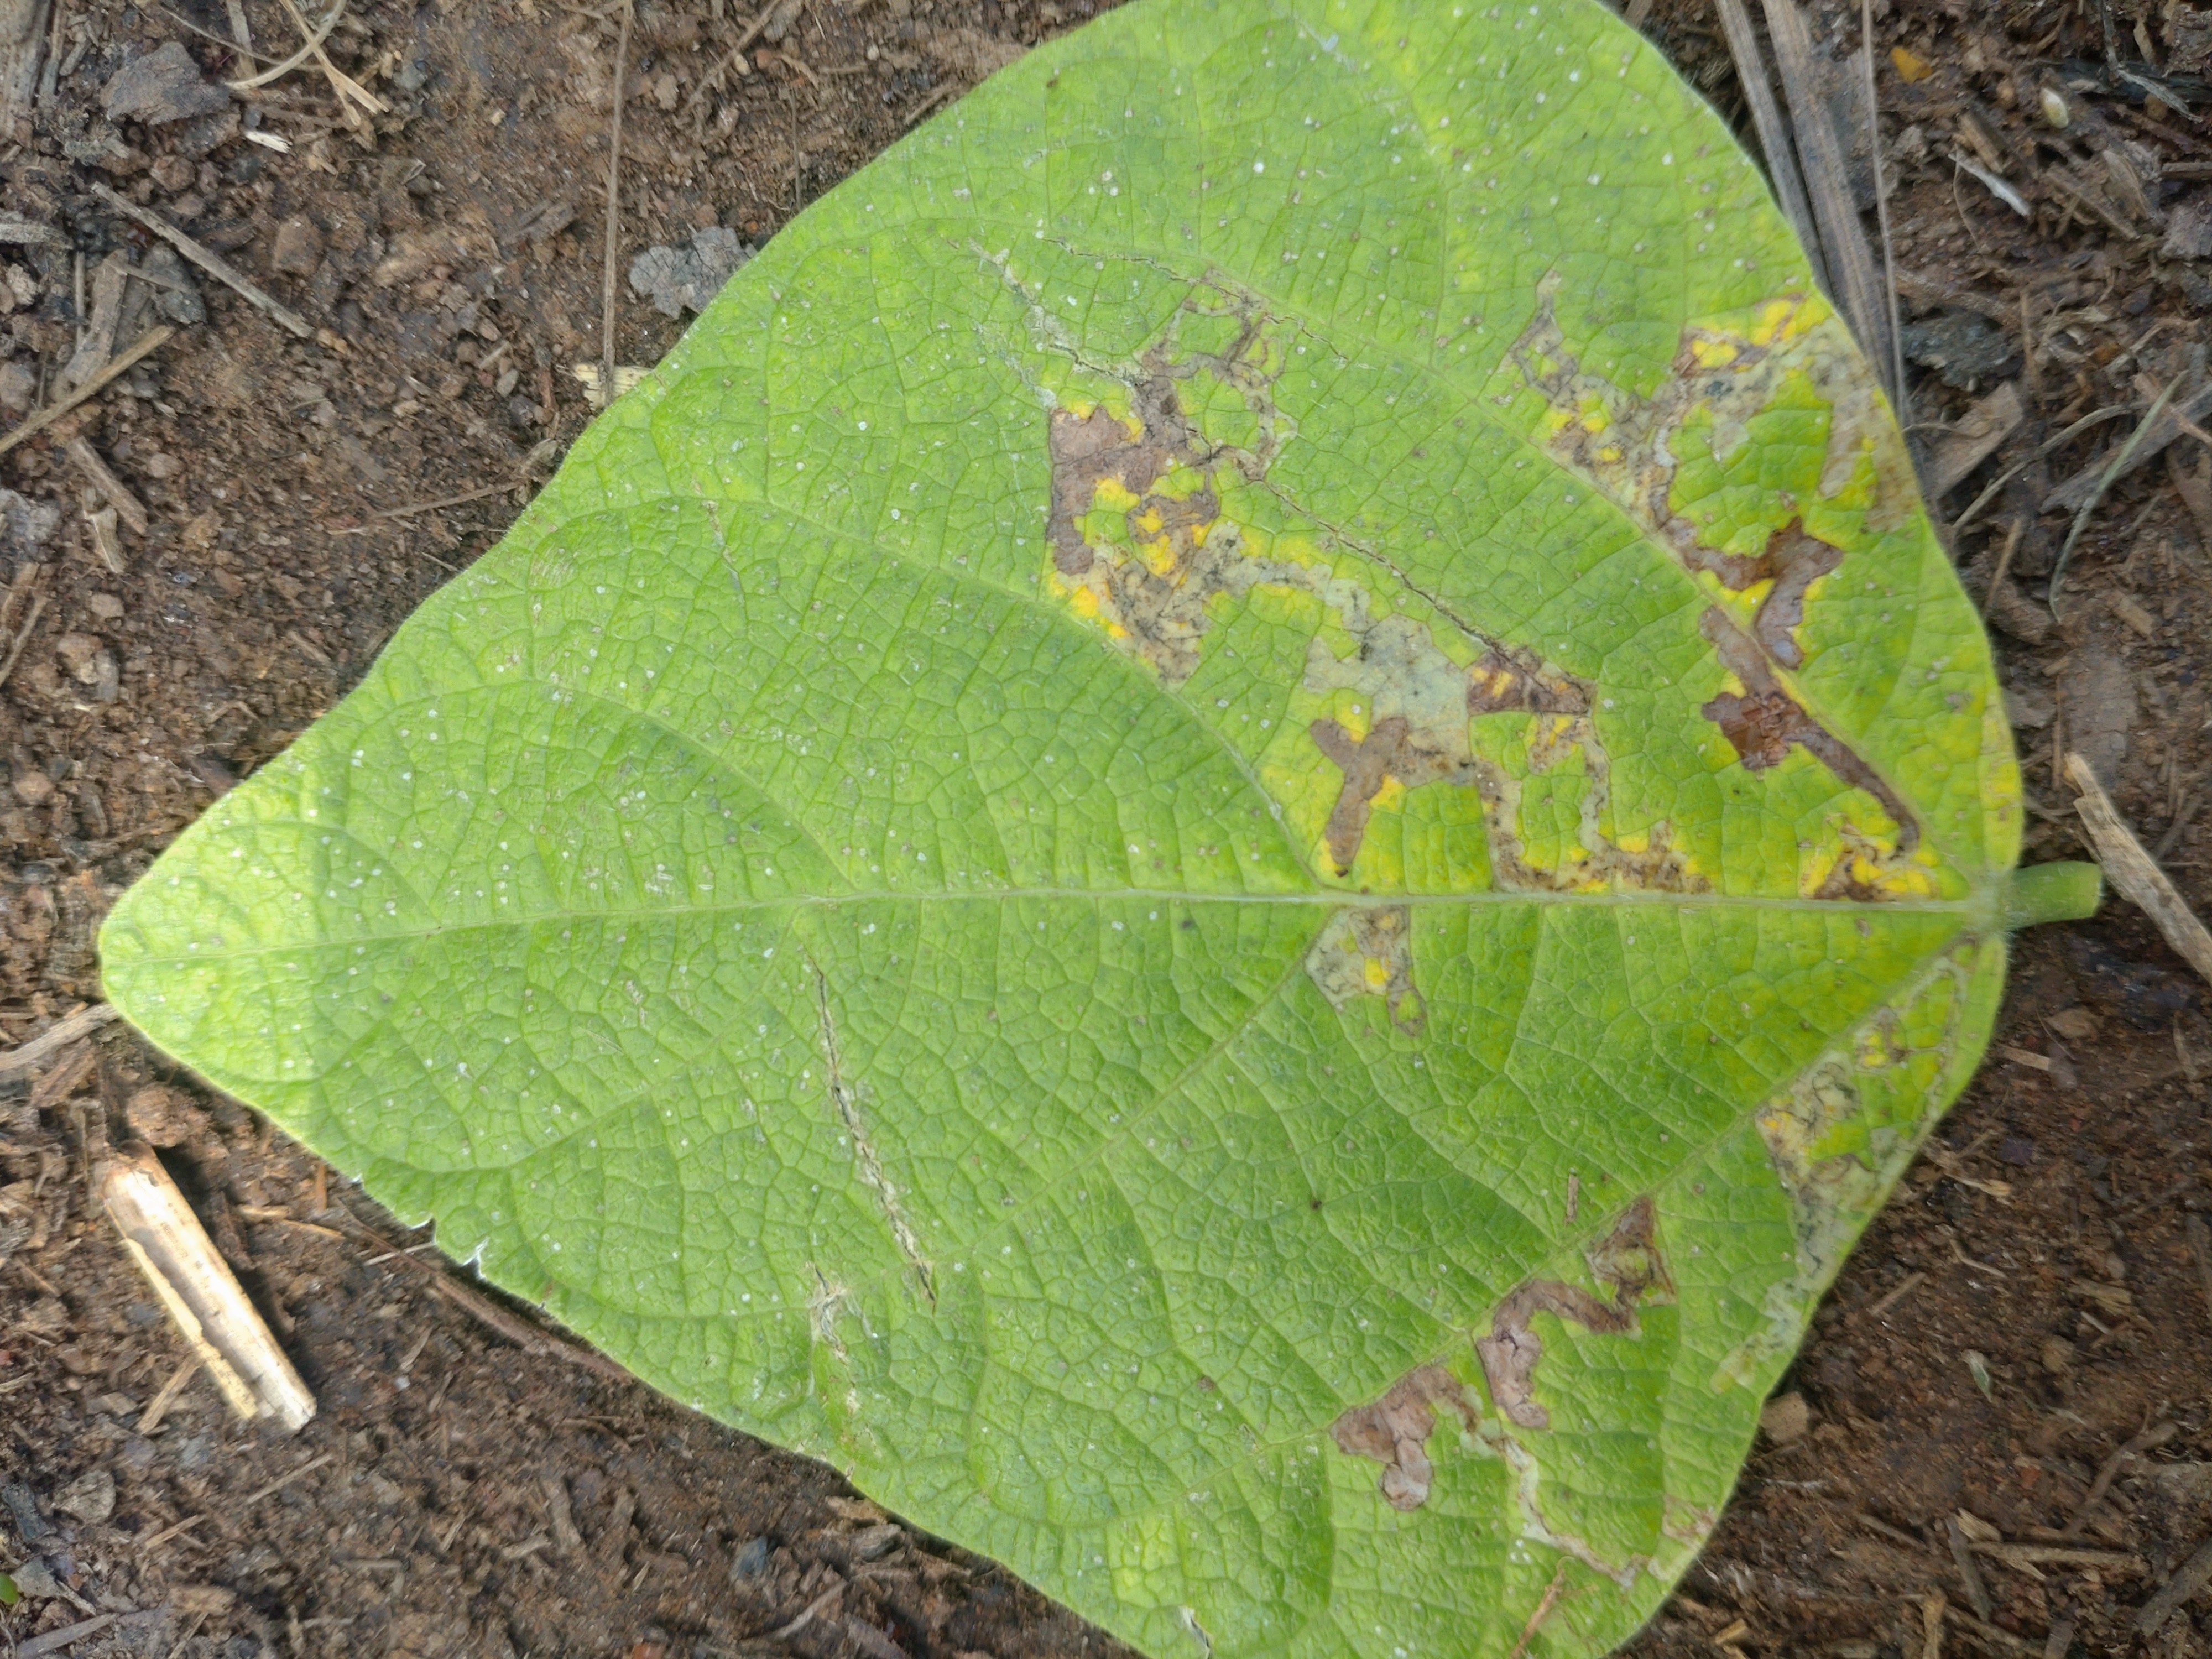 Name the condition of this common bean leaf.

anthracnose
